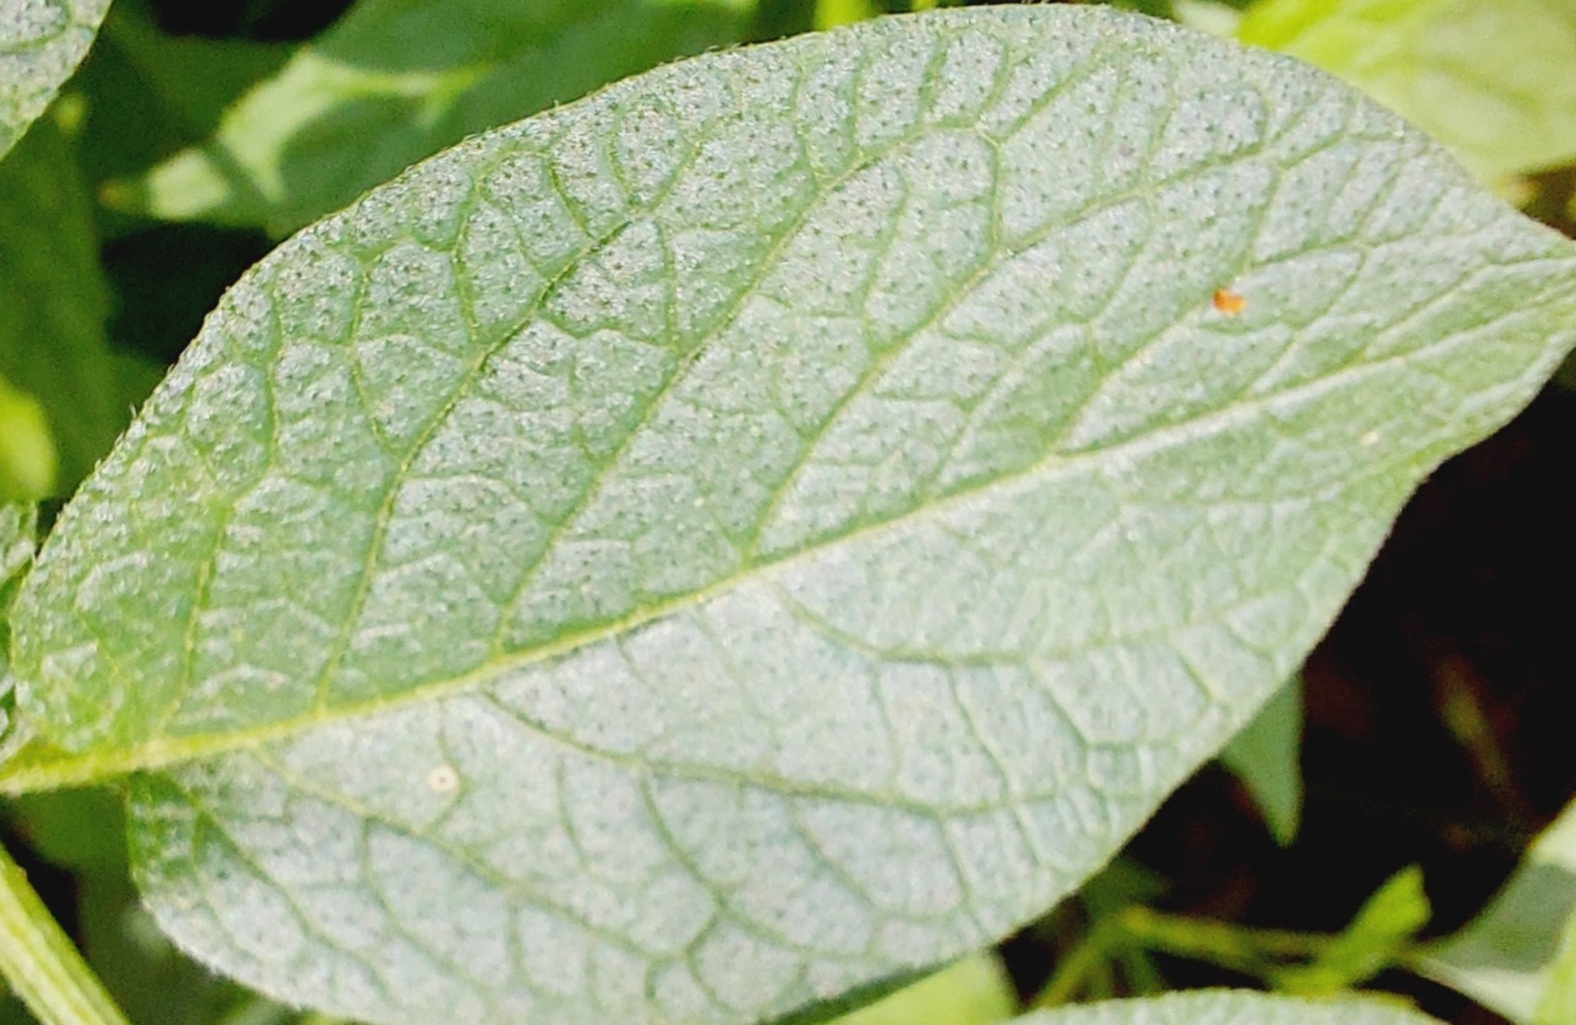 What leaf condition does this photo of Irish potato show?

healthy
